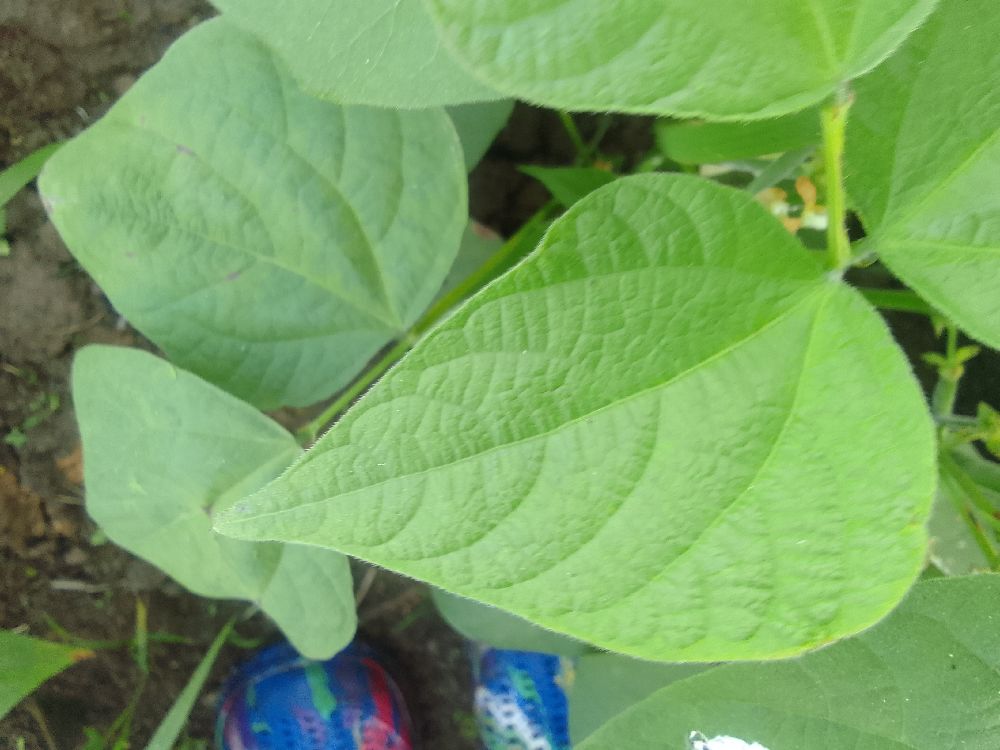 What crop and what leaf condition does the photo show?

common bean, healthy
